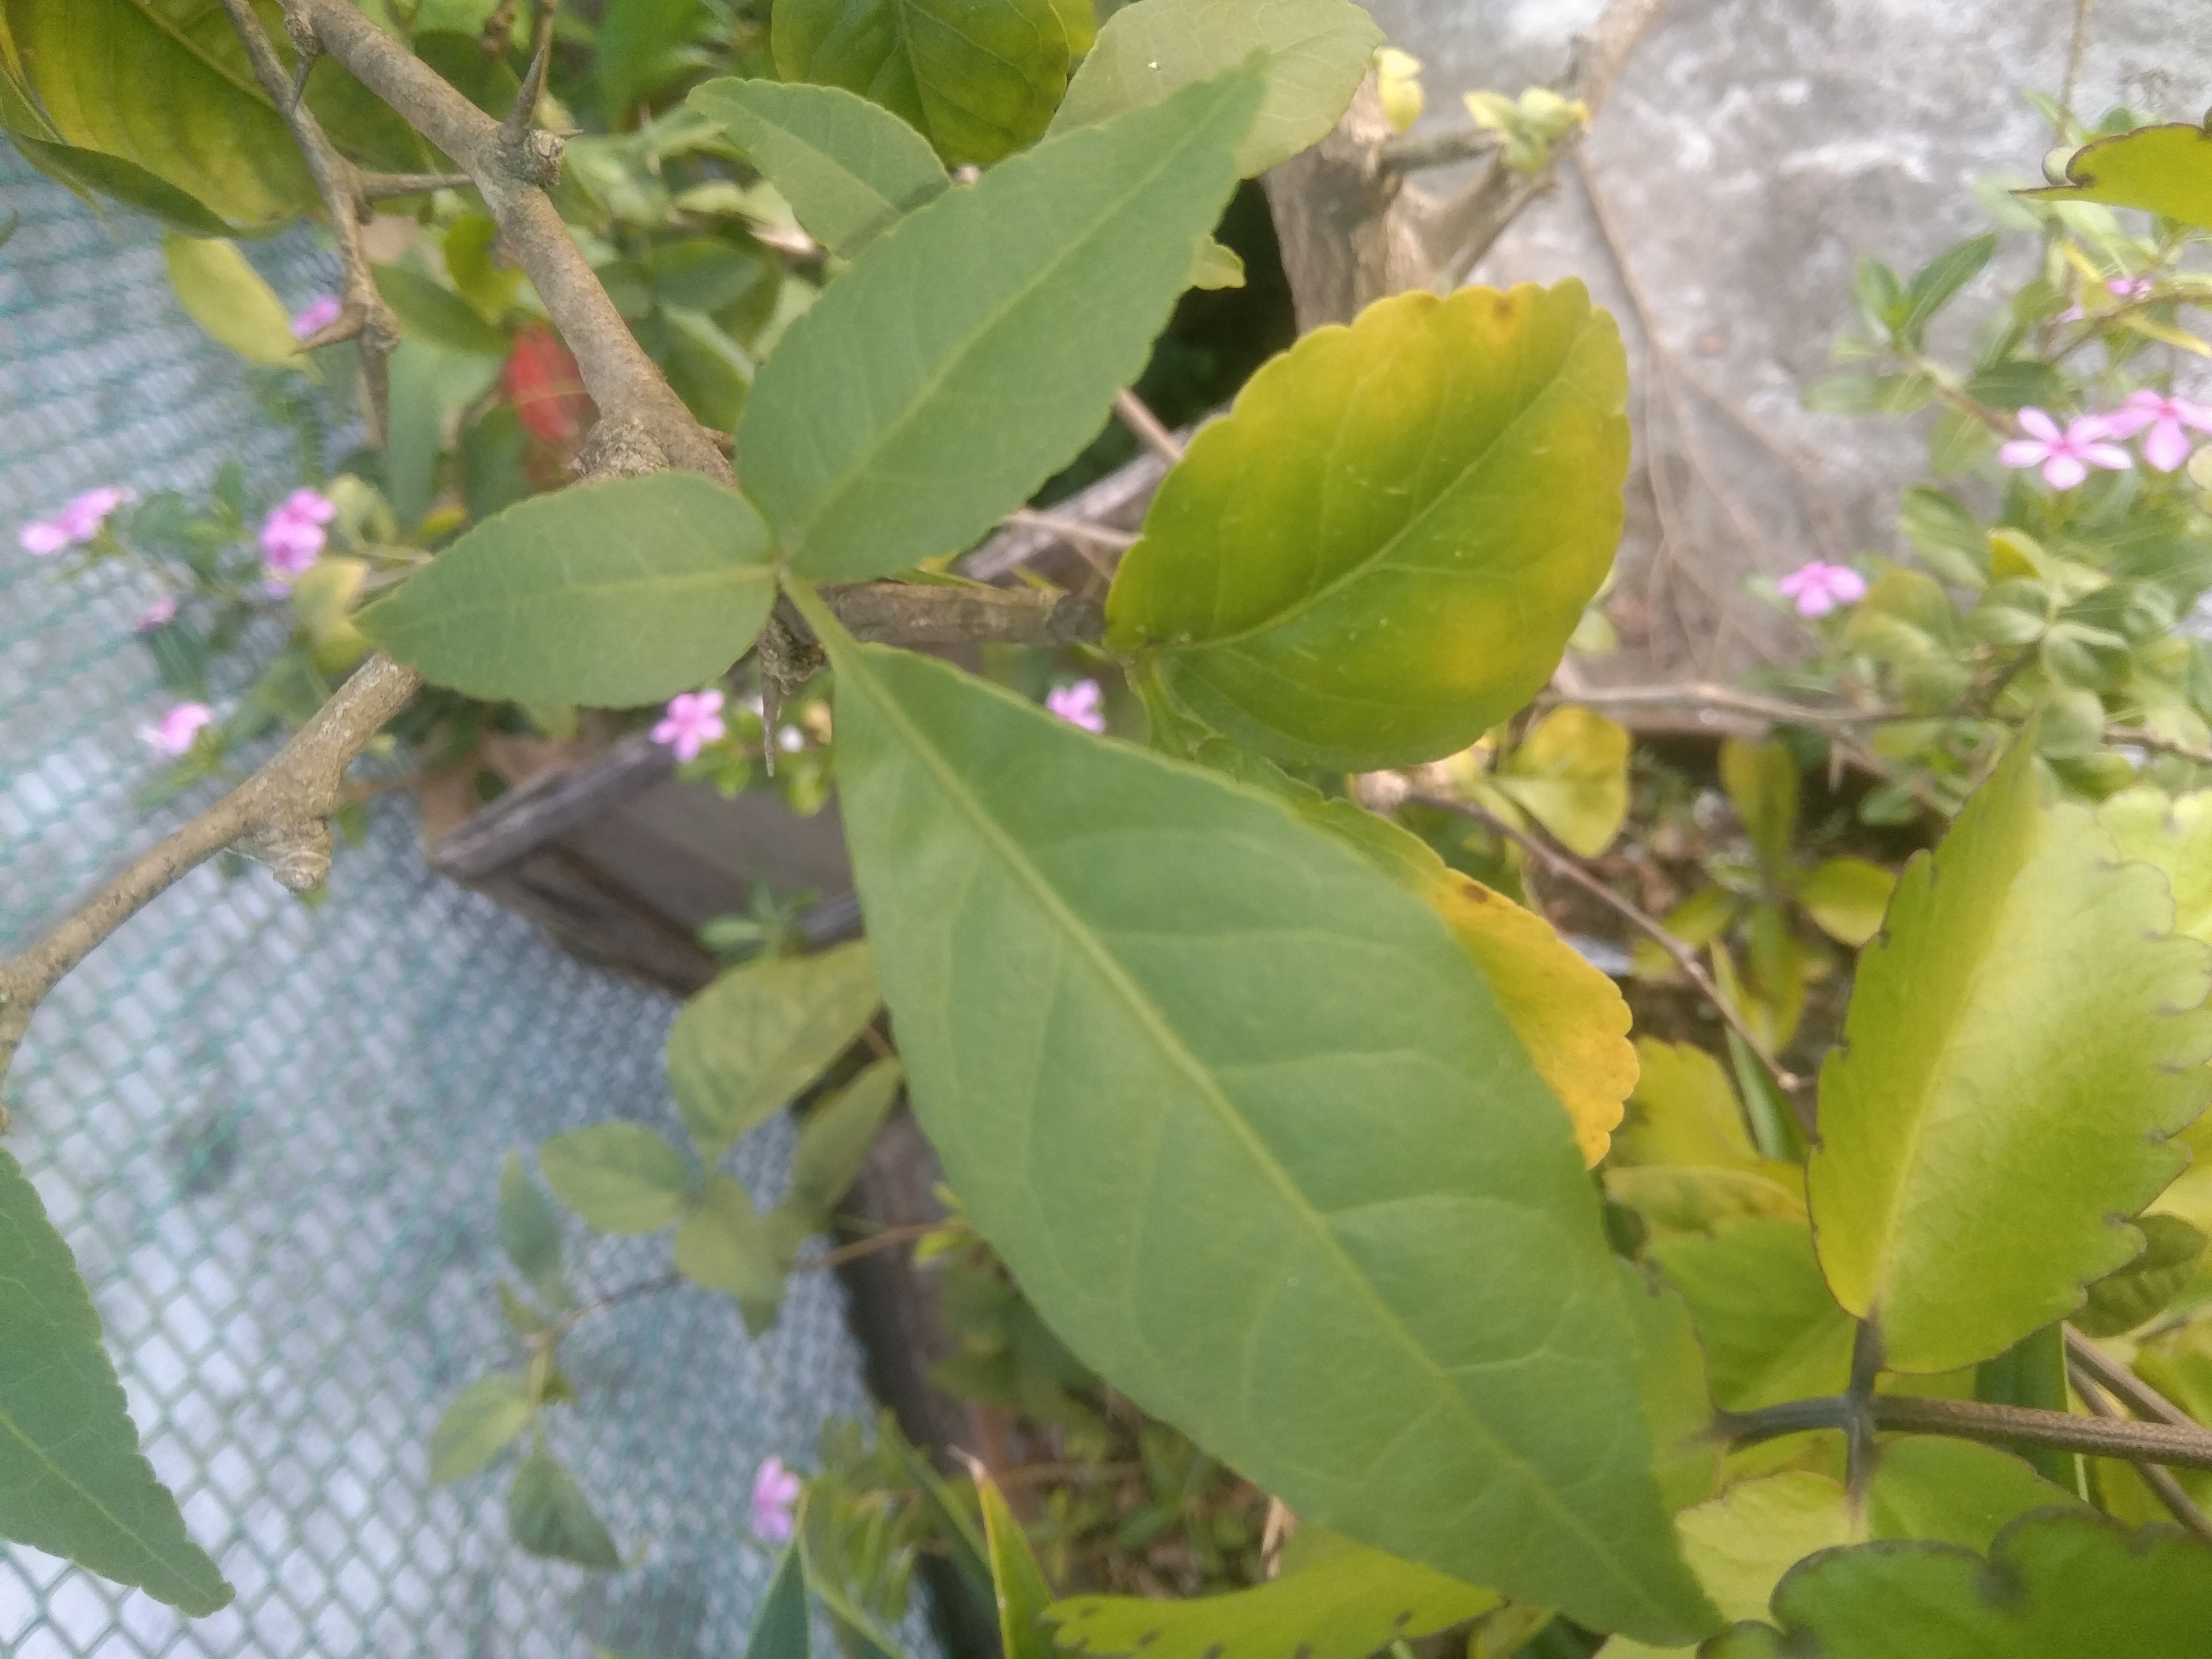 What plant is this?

wood apple
